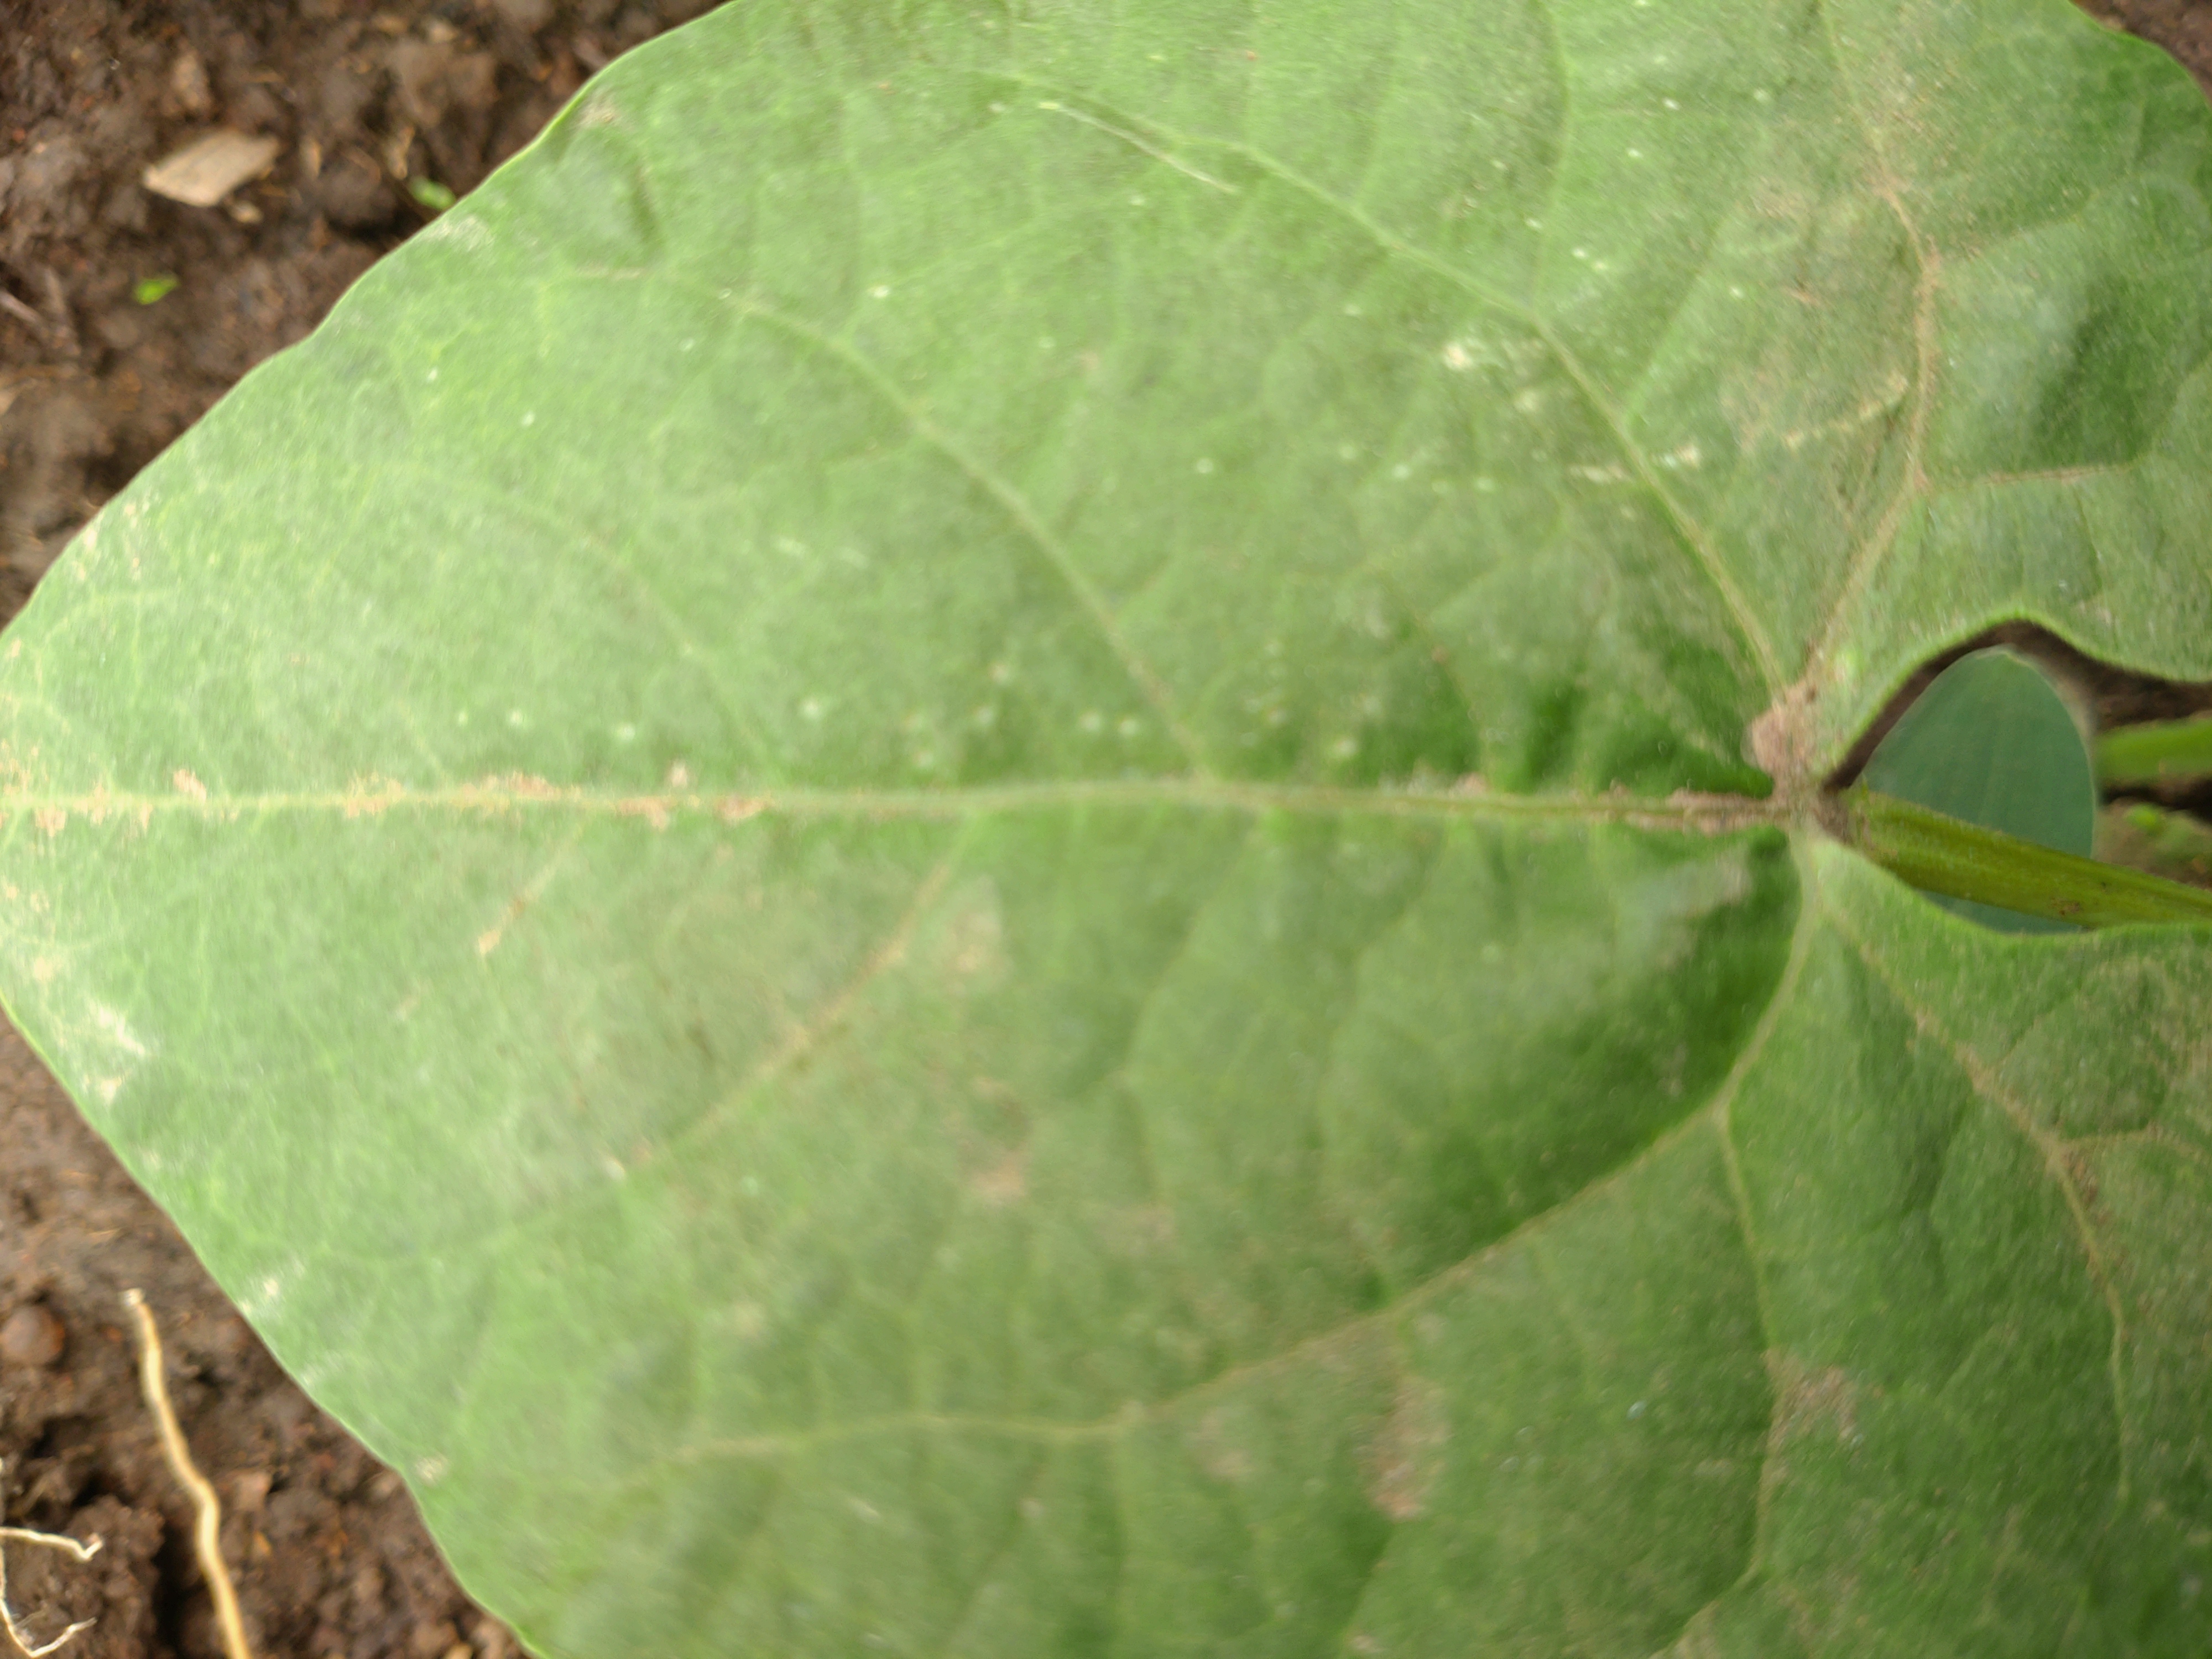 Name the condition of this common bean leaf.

healthy
